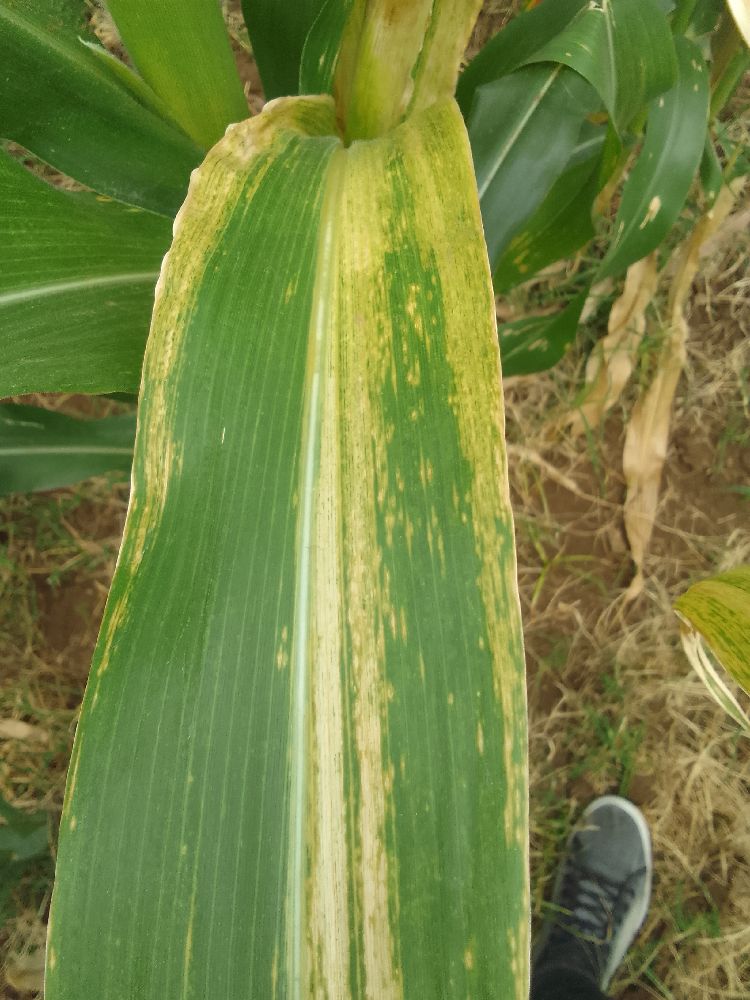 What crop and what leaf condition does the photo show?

maize, maize lethal necrosis
